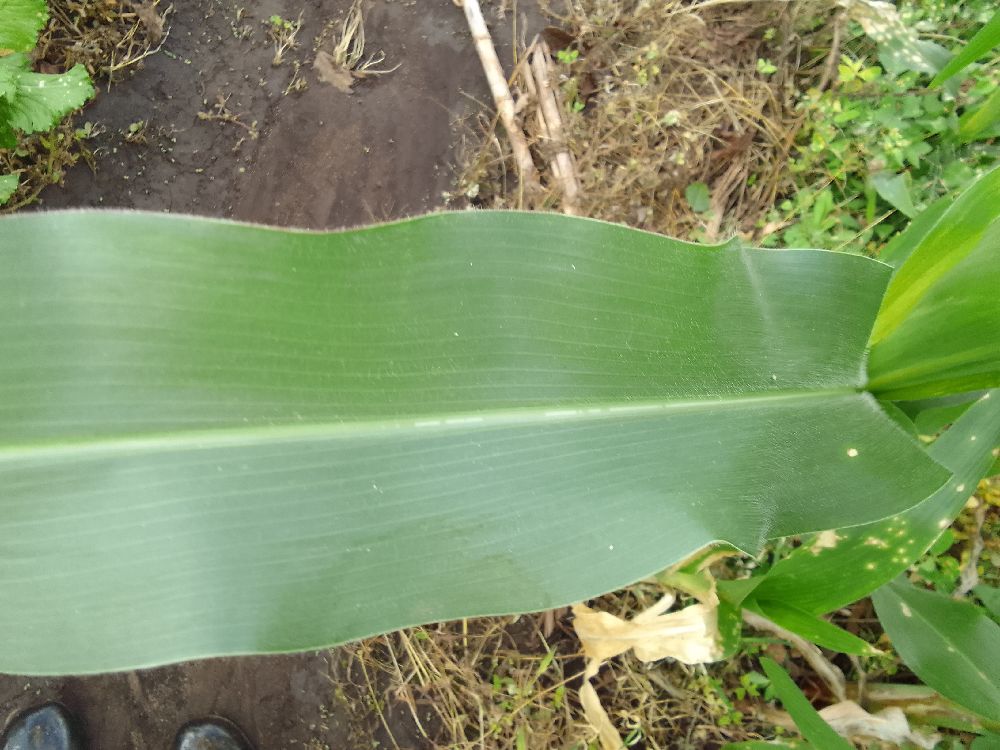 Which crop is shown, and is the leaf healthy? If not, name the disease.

maize, healthy
